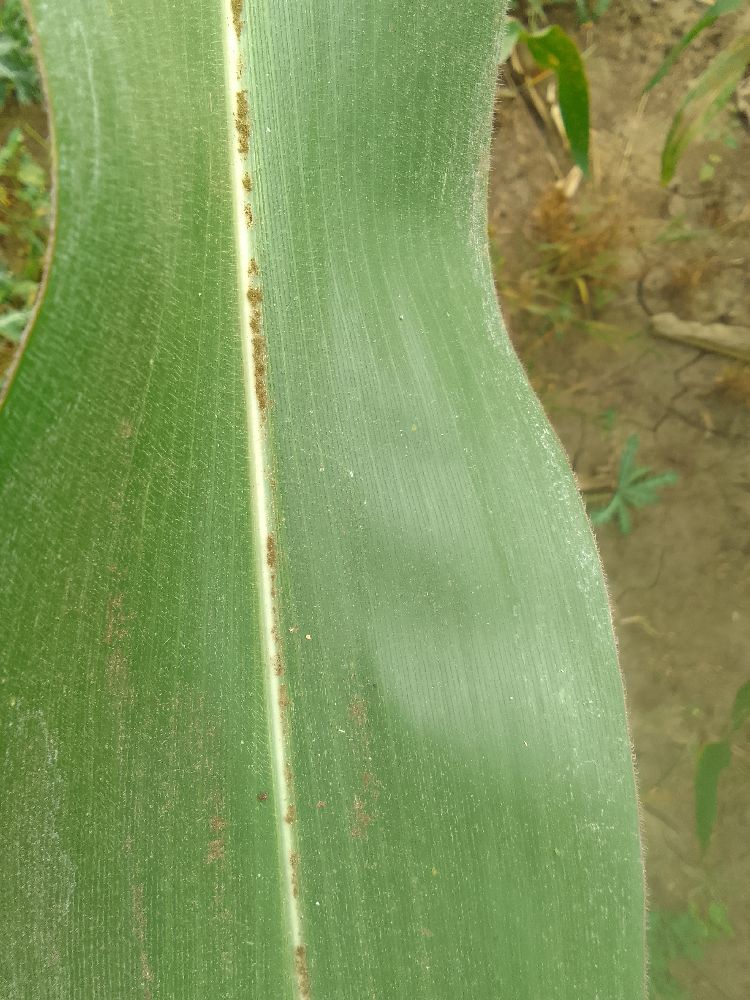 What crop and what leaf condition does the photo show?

maize, healthy
